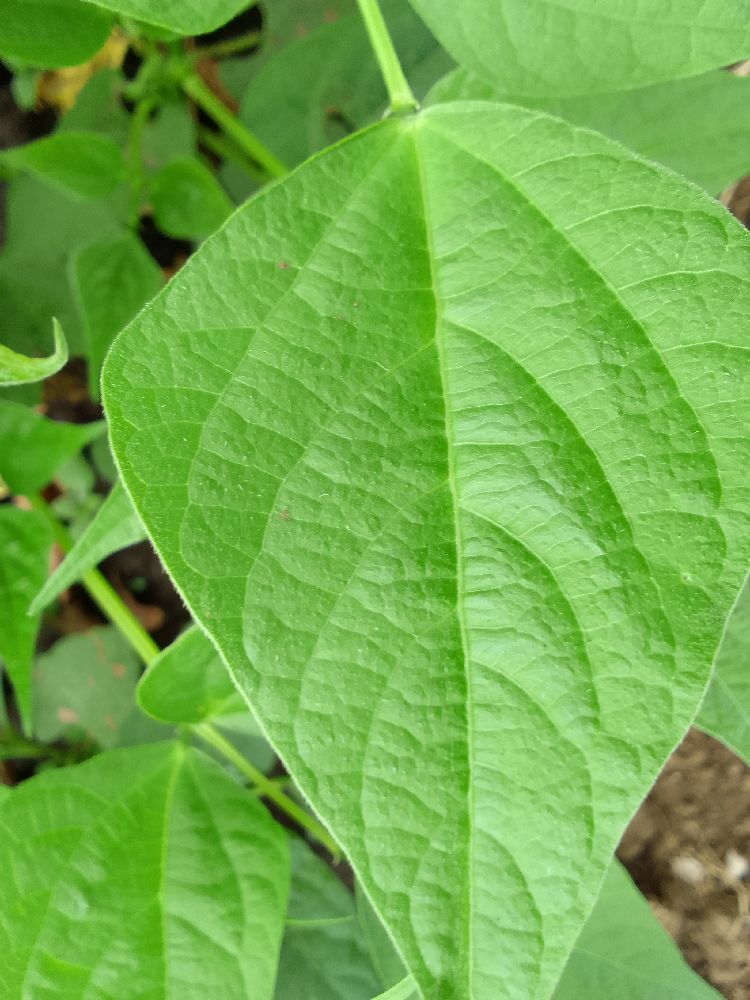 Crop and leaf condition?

common bean, healthy
